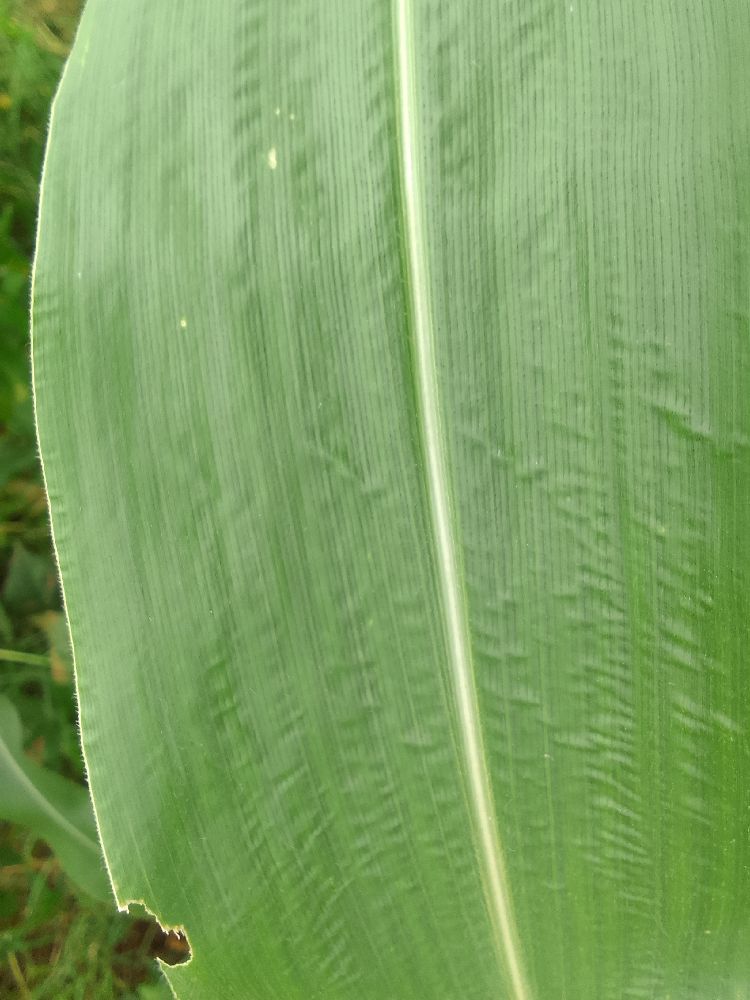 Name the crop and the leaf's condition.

maize, healthy
